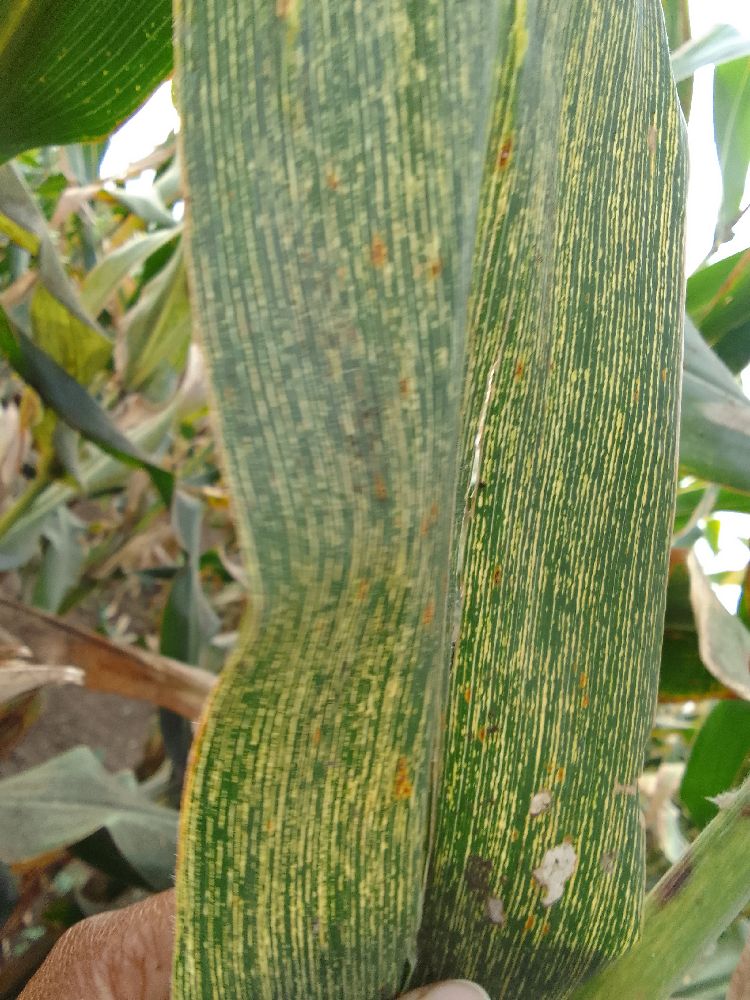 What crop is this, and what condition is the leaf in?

maize, maize streak virus
